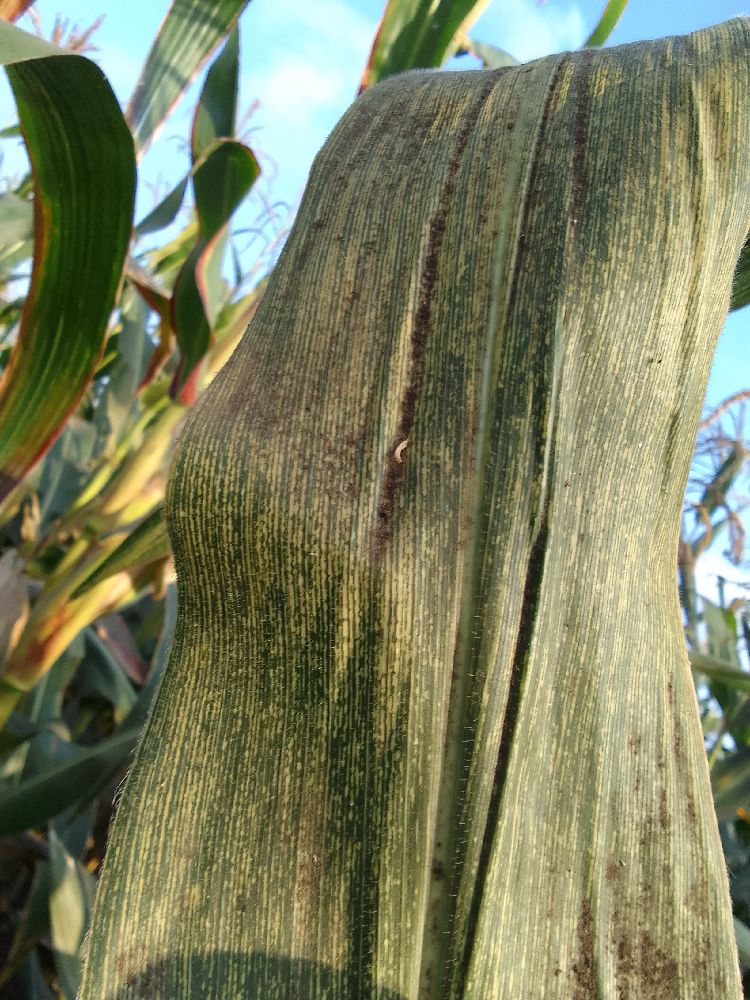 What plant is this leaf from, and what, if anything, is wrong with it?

maize, maize streak virus
